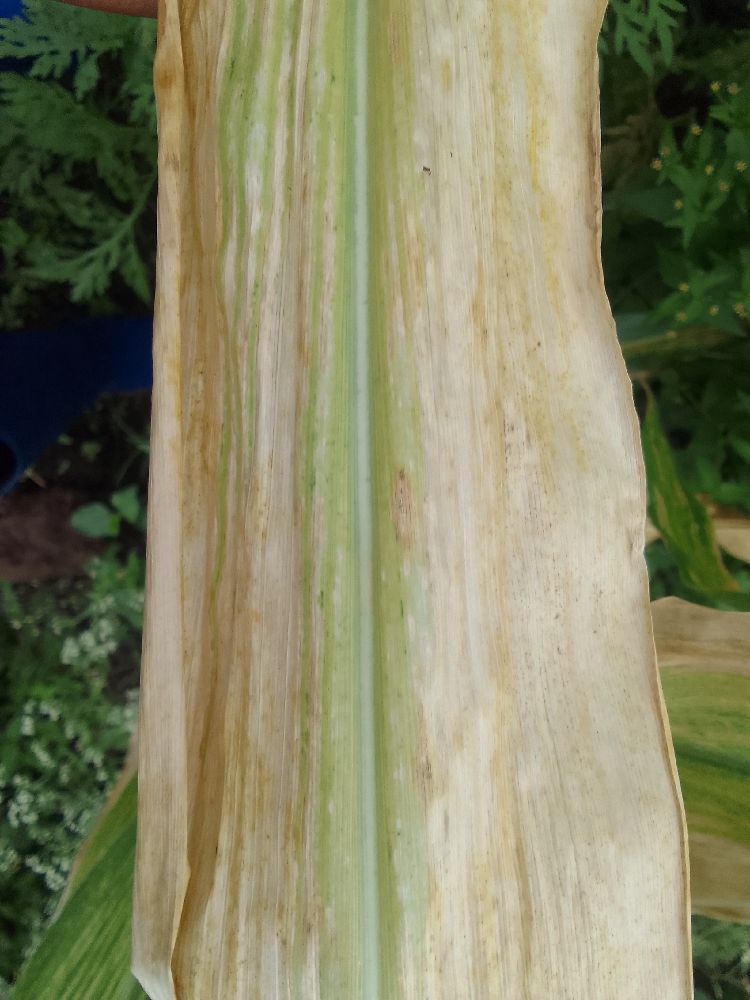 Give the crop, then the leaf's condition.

maize, maize lethal necrosis
